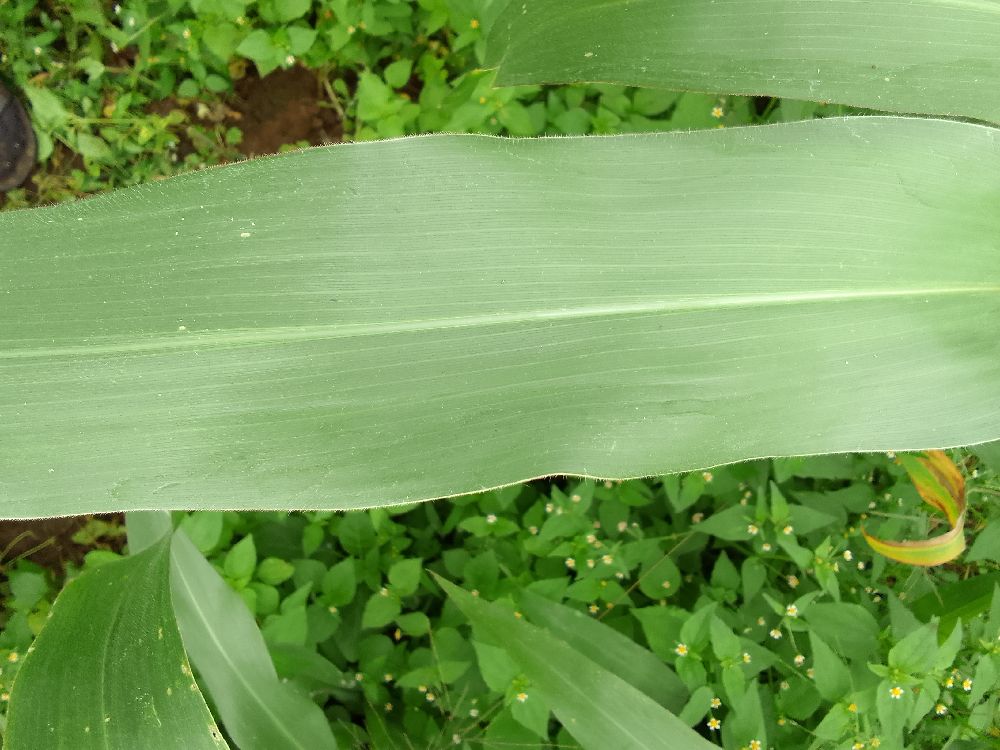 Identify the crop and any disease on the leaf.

maize, healthy
